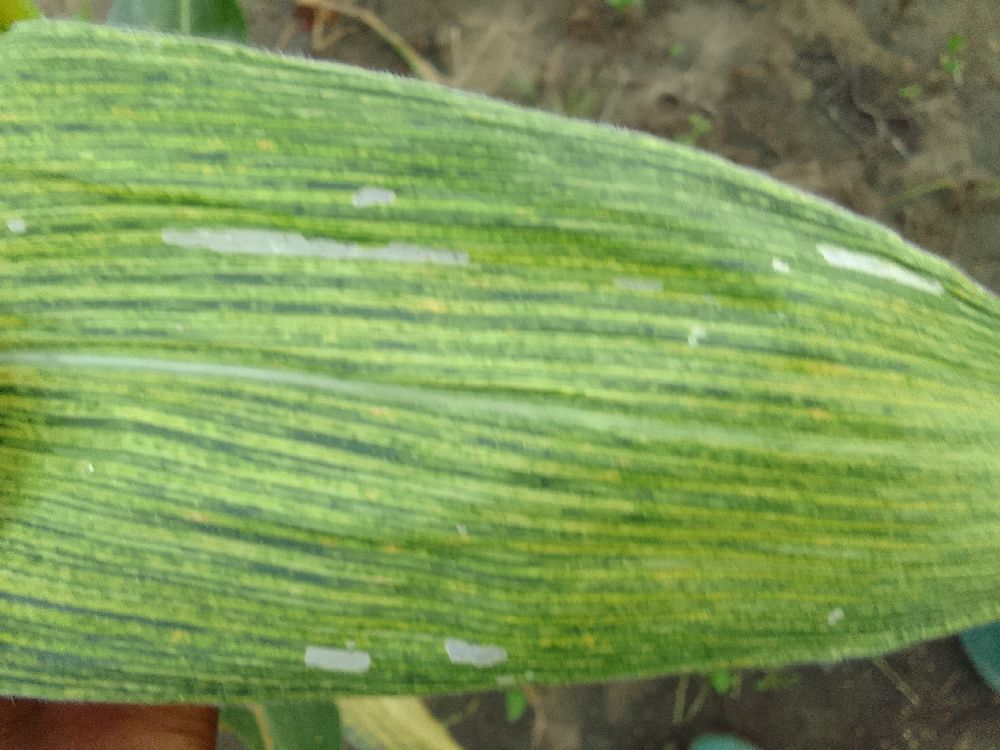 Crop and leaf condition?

maize, maize streak virus
